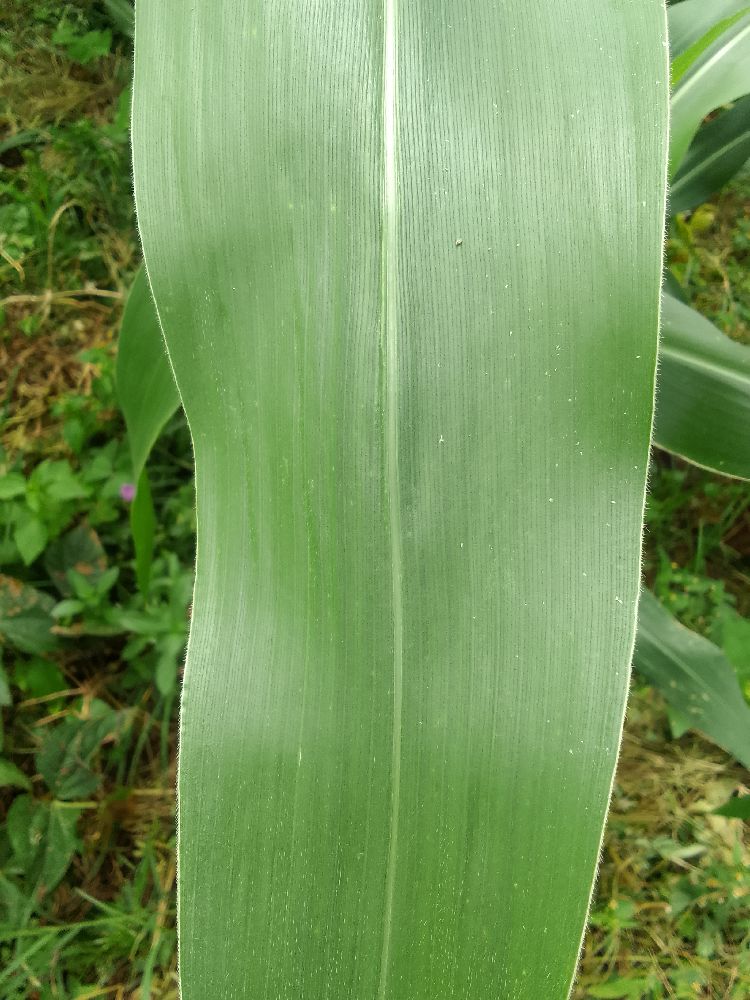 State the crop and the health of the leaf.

maize, healthy
